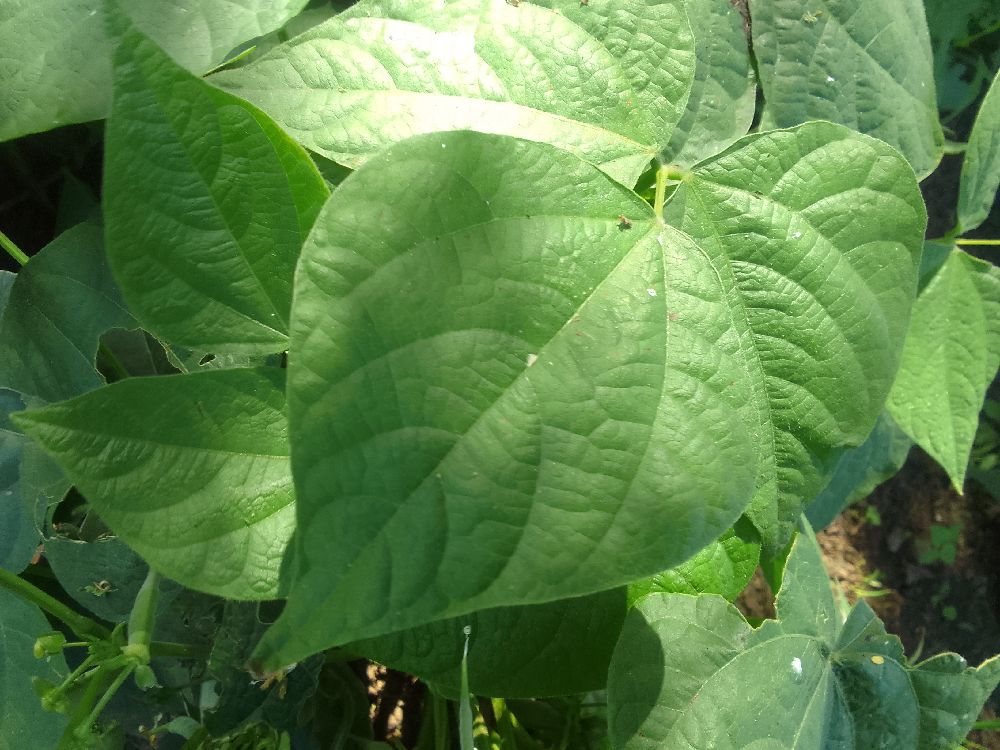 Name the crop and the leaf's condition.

common bean, healthy
